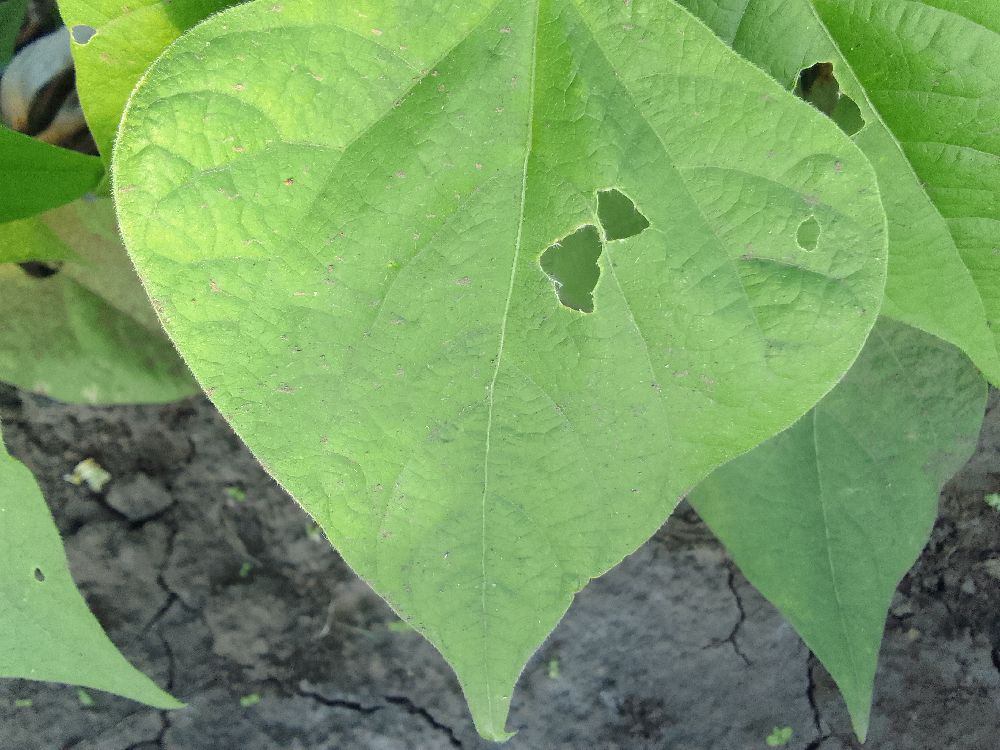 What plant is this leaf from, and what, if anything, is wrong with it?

common bean, healthy
